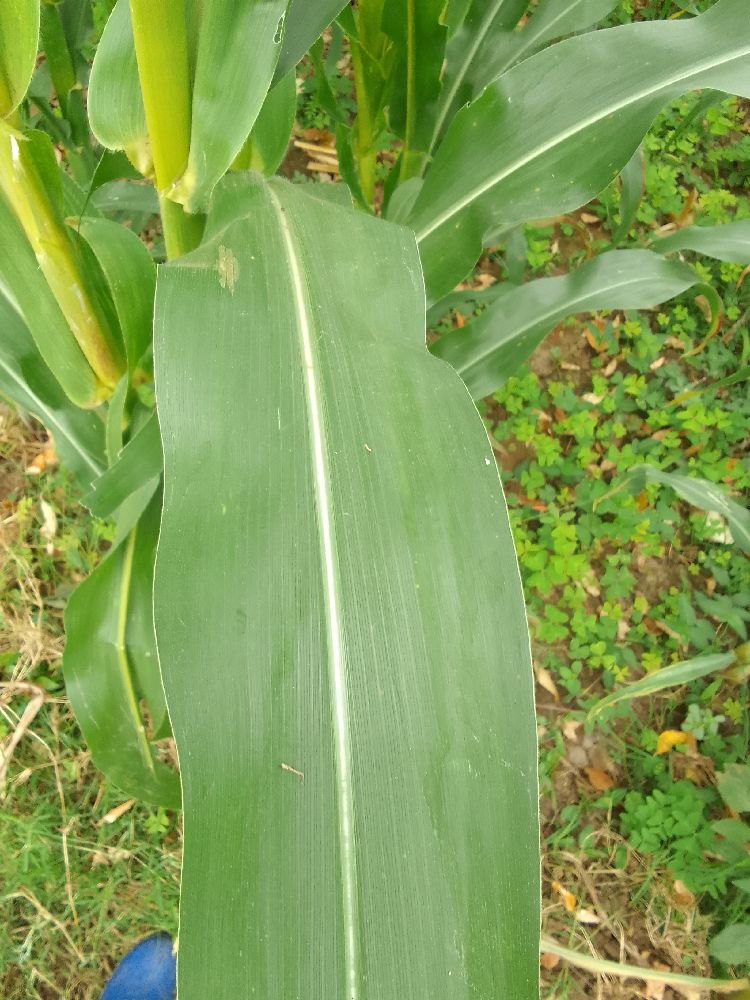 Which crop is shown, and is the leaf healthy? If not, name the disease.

maize, healthy
